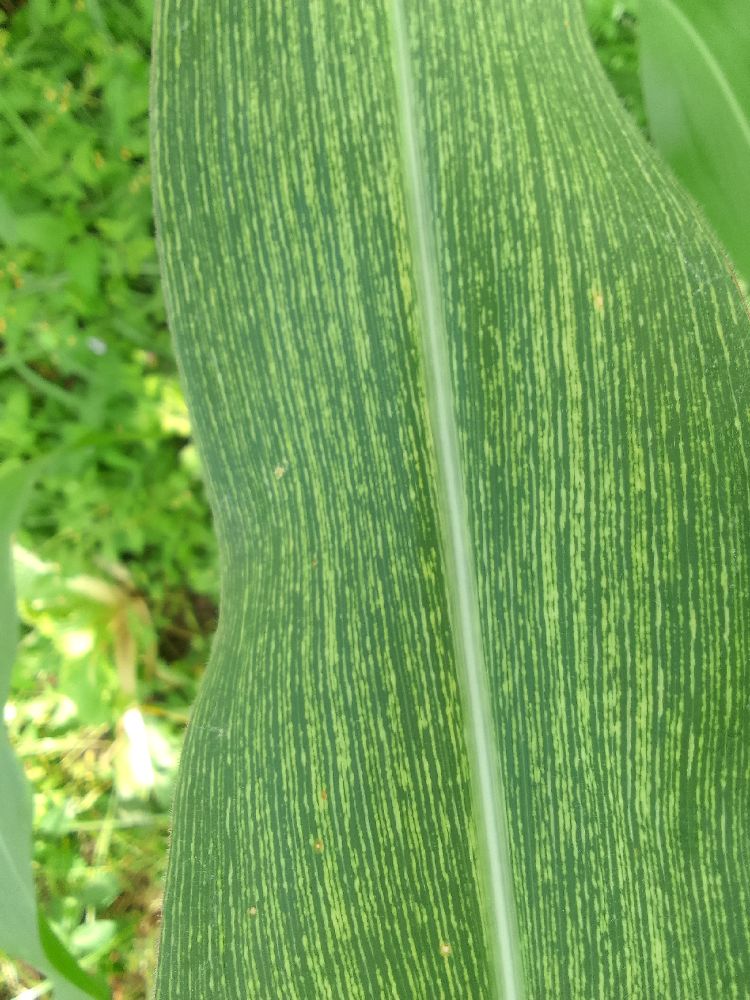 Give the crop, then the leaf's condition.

maize, maize streak virus
